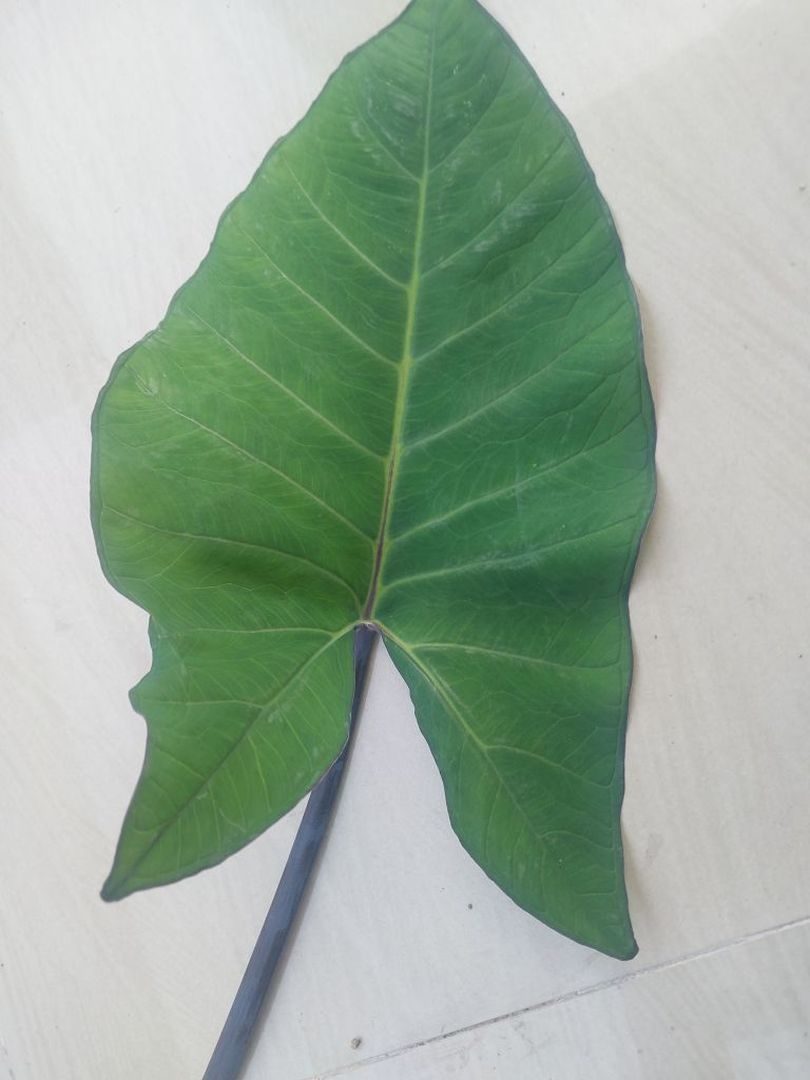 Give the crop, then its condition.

taro, healthy
